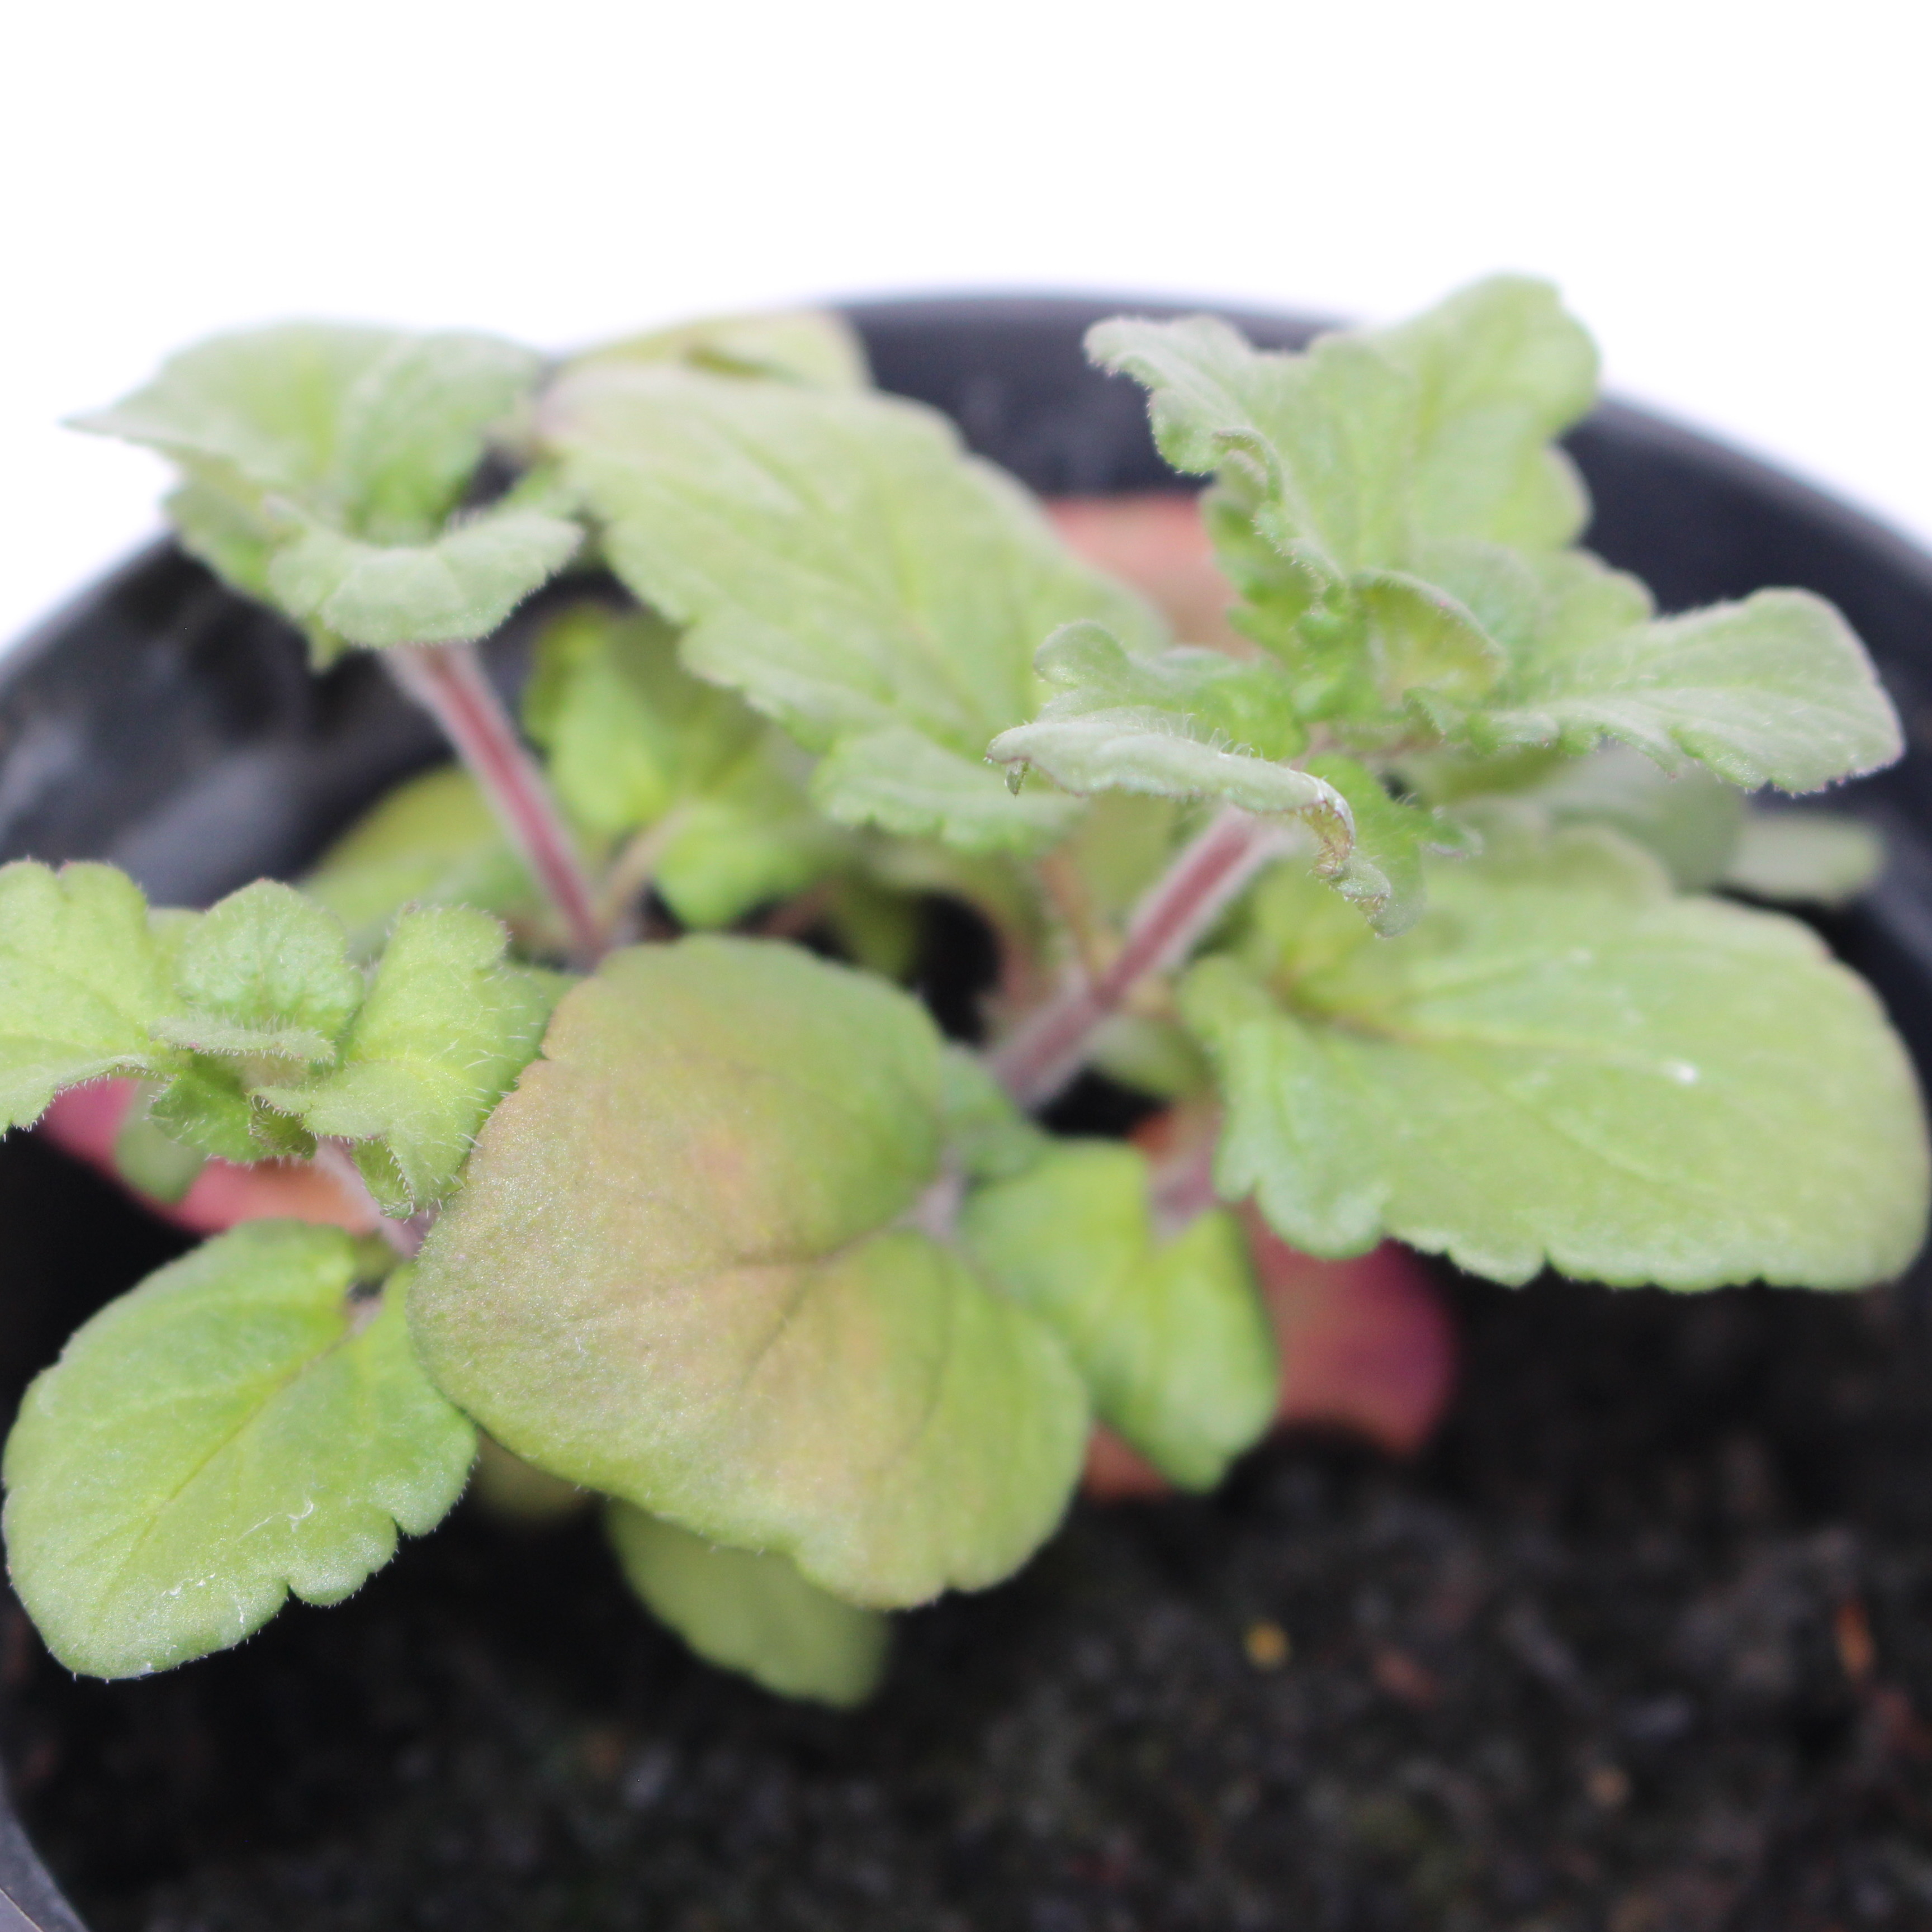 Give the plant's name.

Veronica persica
